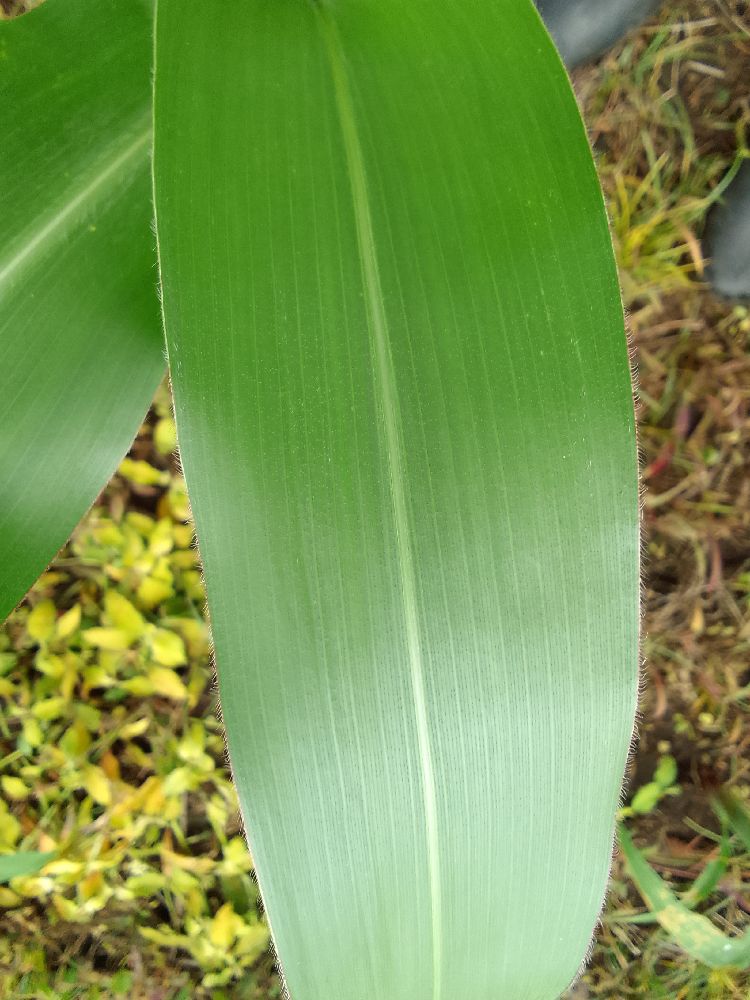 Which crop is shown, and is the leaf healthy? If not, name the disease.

maize, healthy
